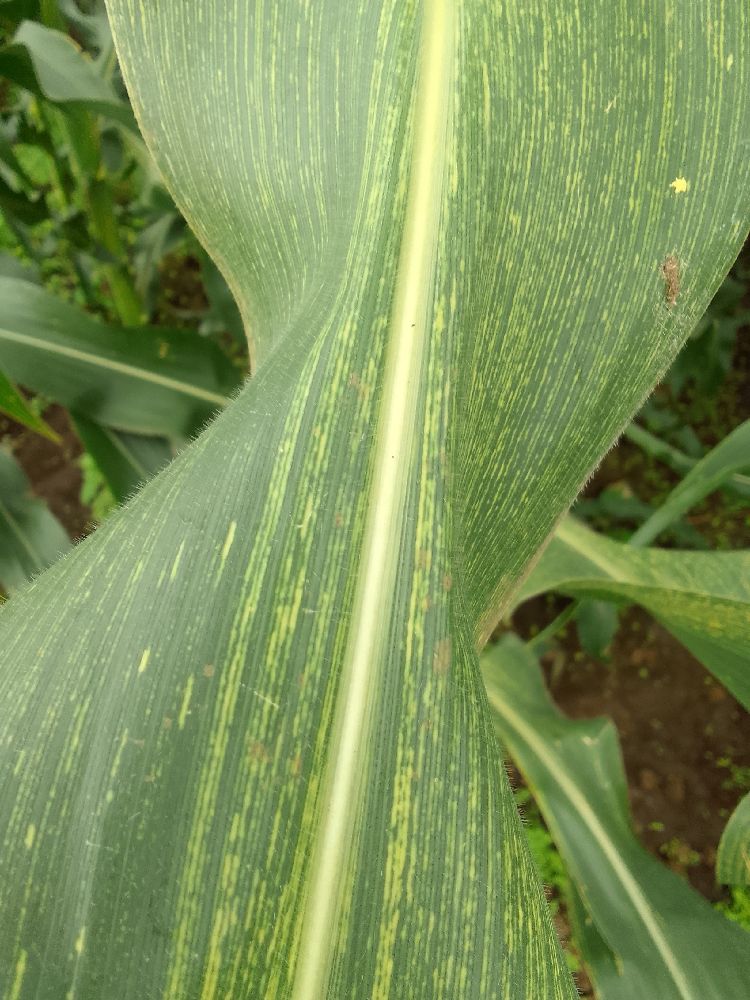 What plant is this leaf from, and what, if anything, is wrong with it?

maize, maize streak virus
